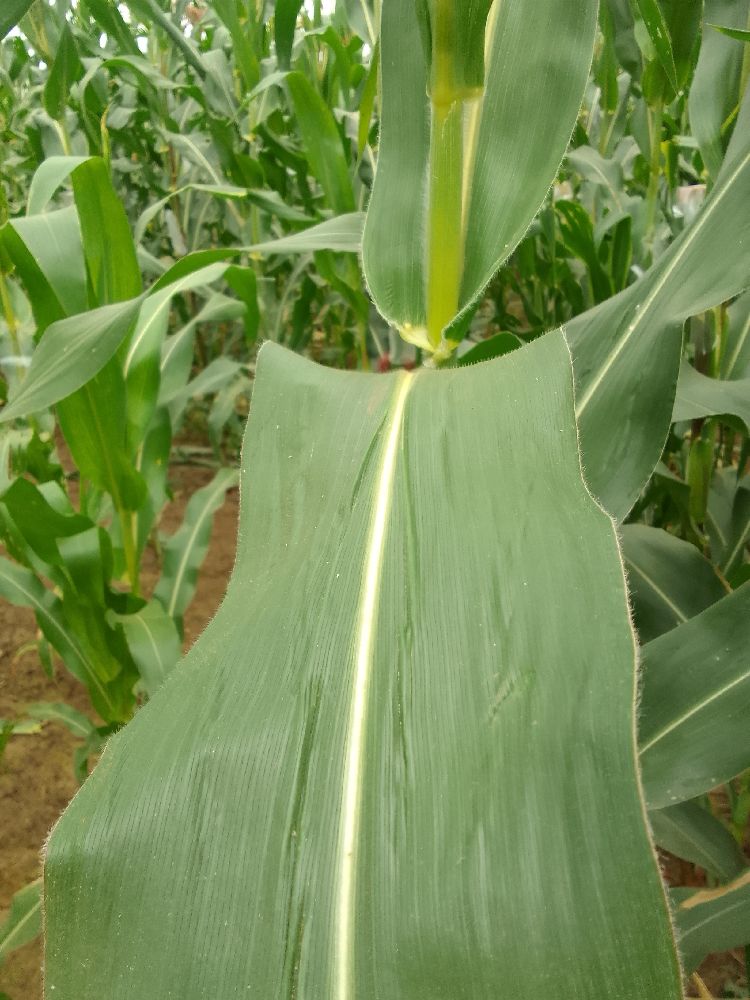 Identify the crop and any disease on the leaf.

maize, healthy
